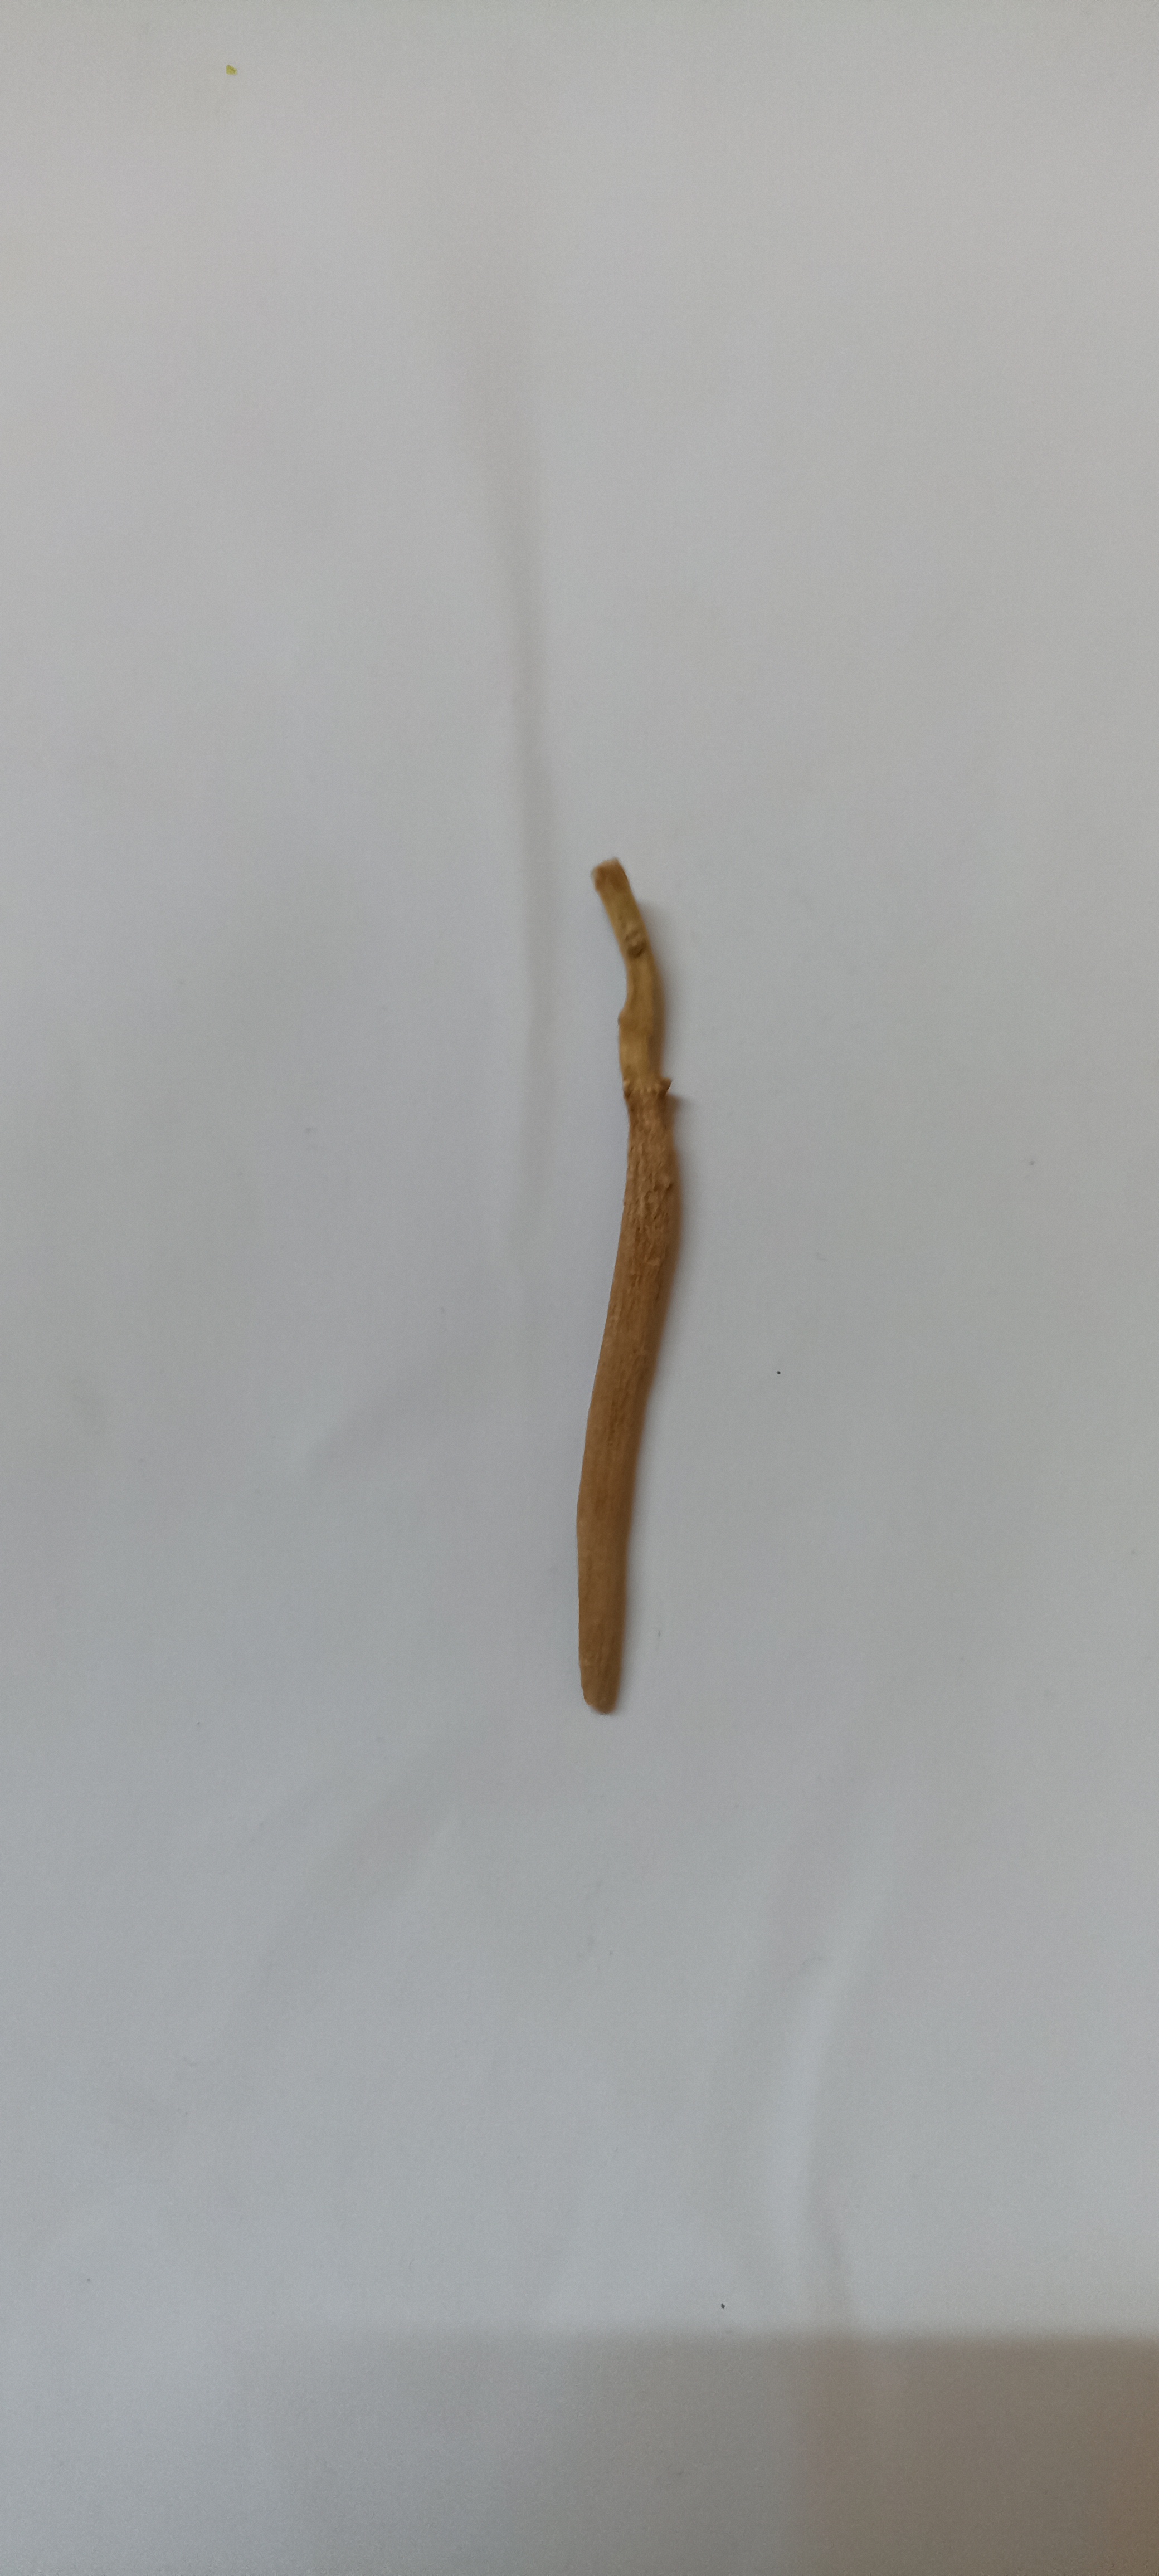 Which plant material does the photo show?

ashwagandha
